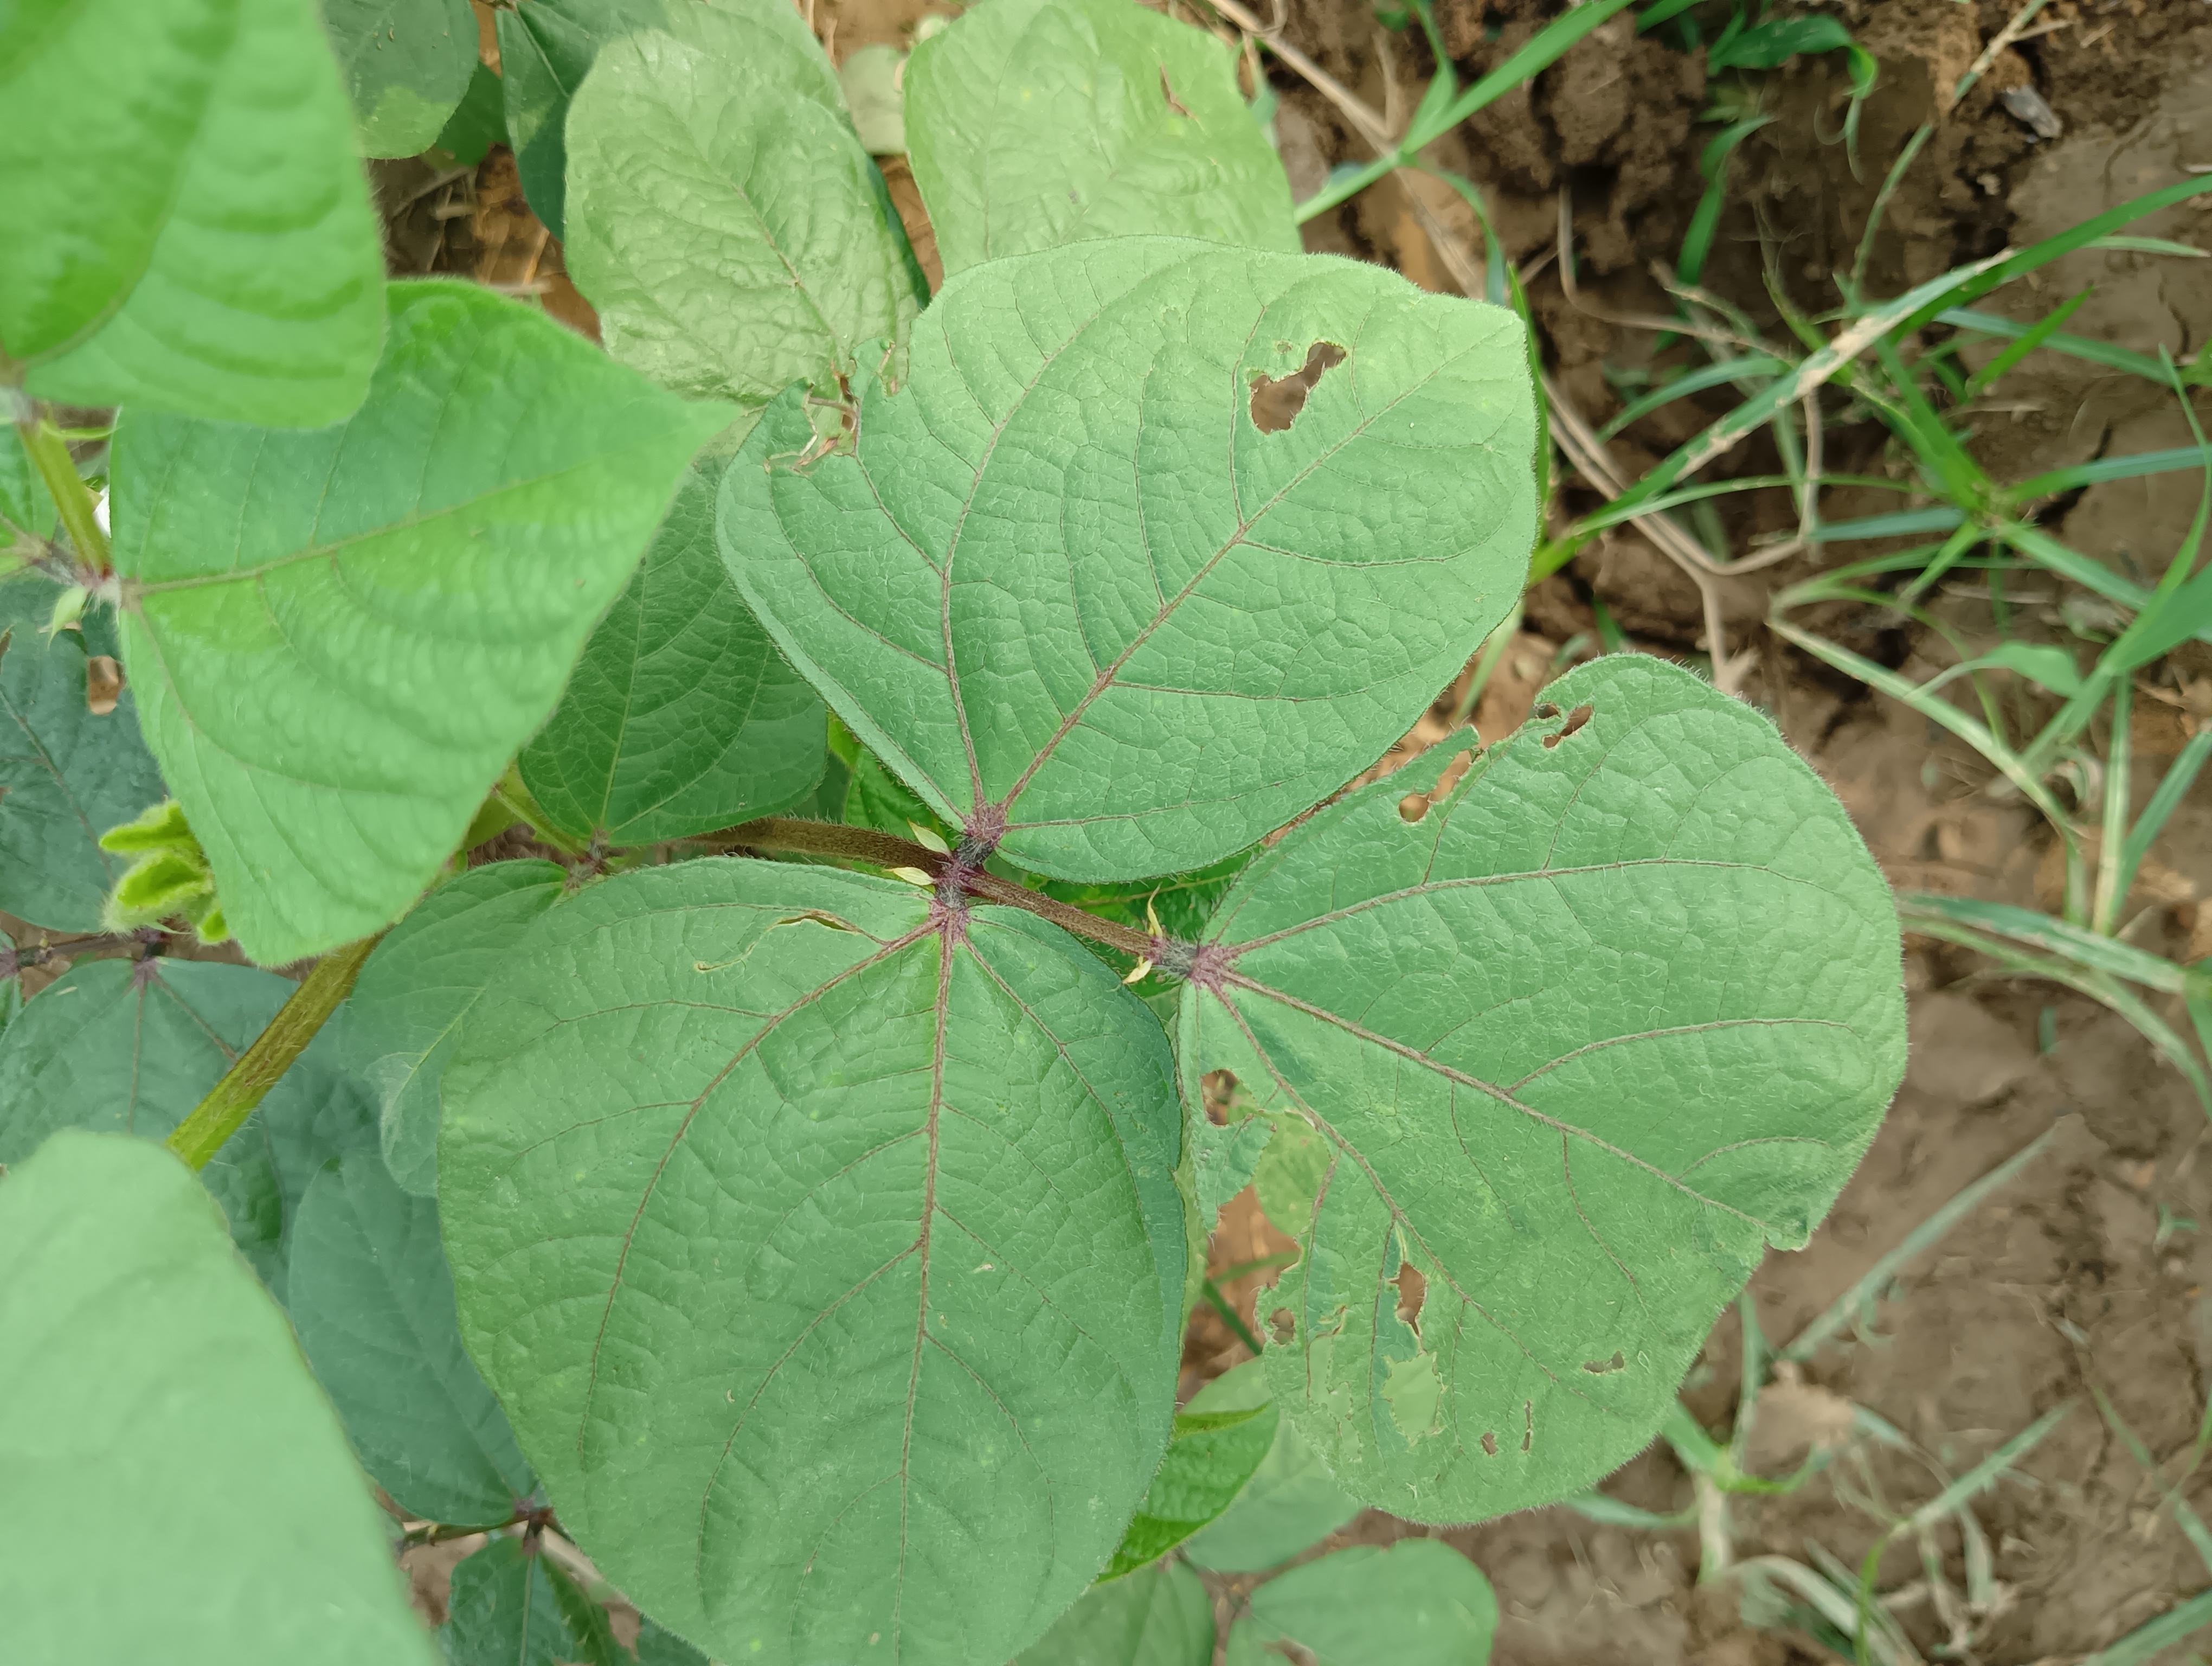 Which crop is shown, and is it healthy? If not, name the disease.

mungbean, healthy
